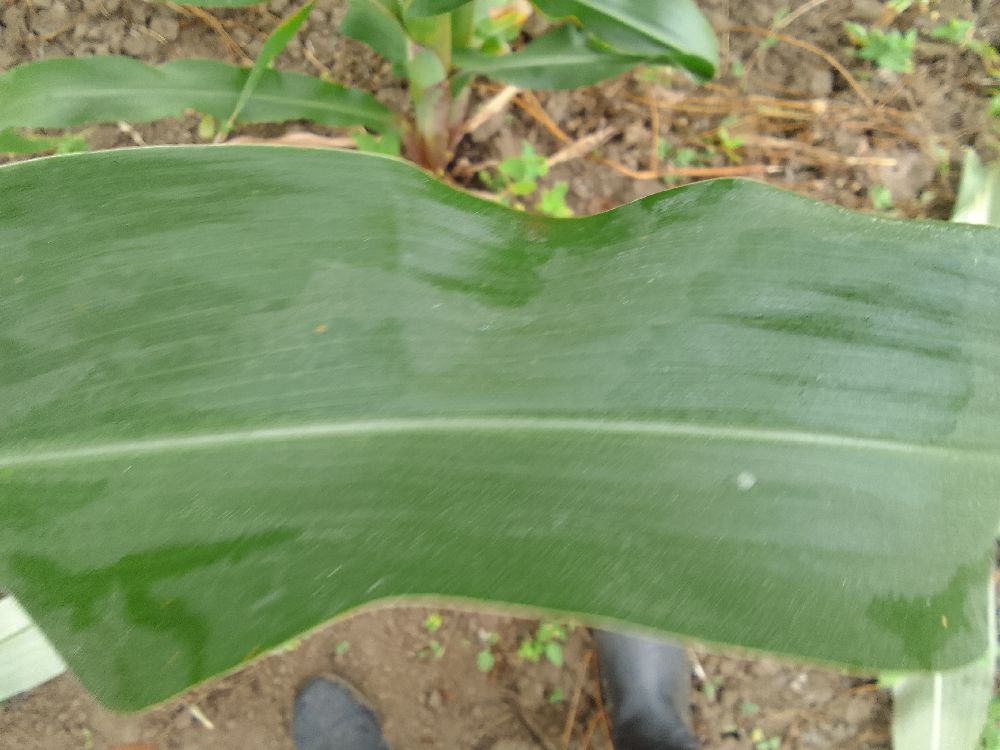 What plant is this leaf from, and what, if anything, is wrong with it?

maize, healthy
